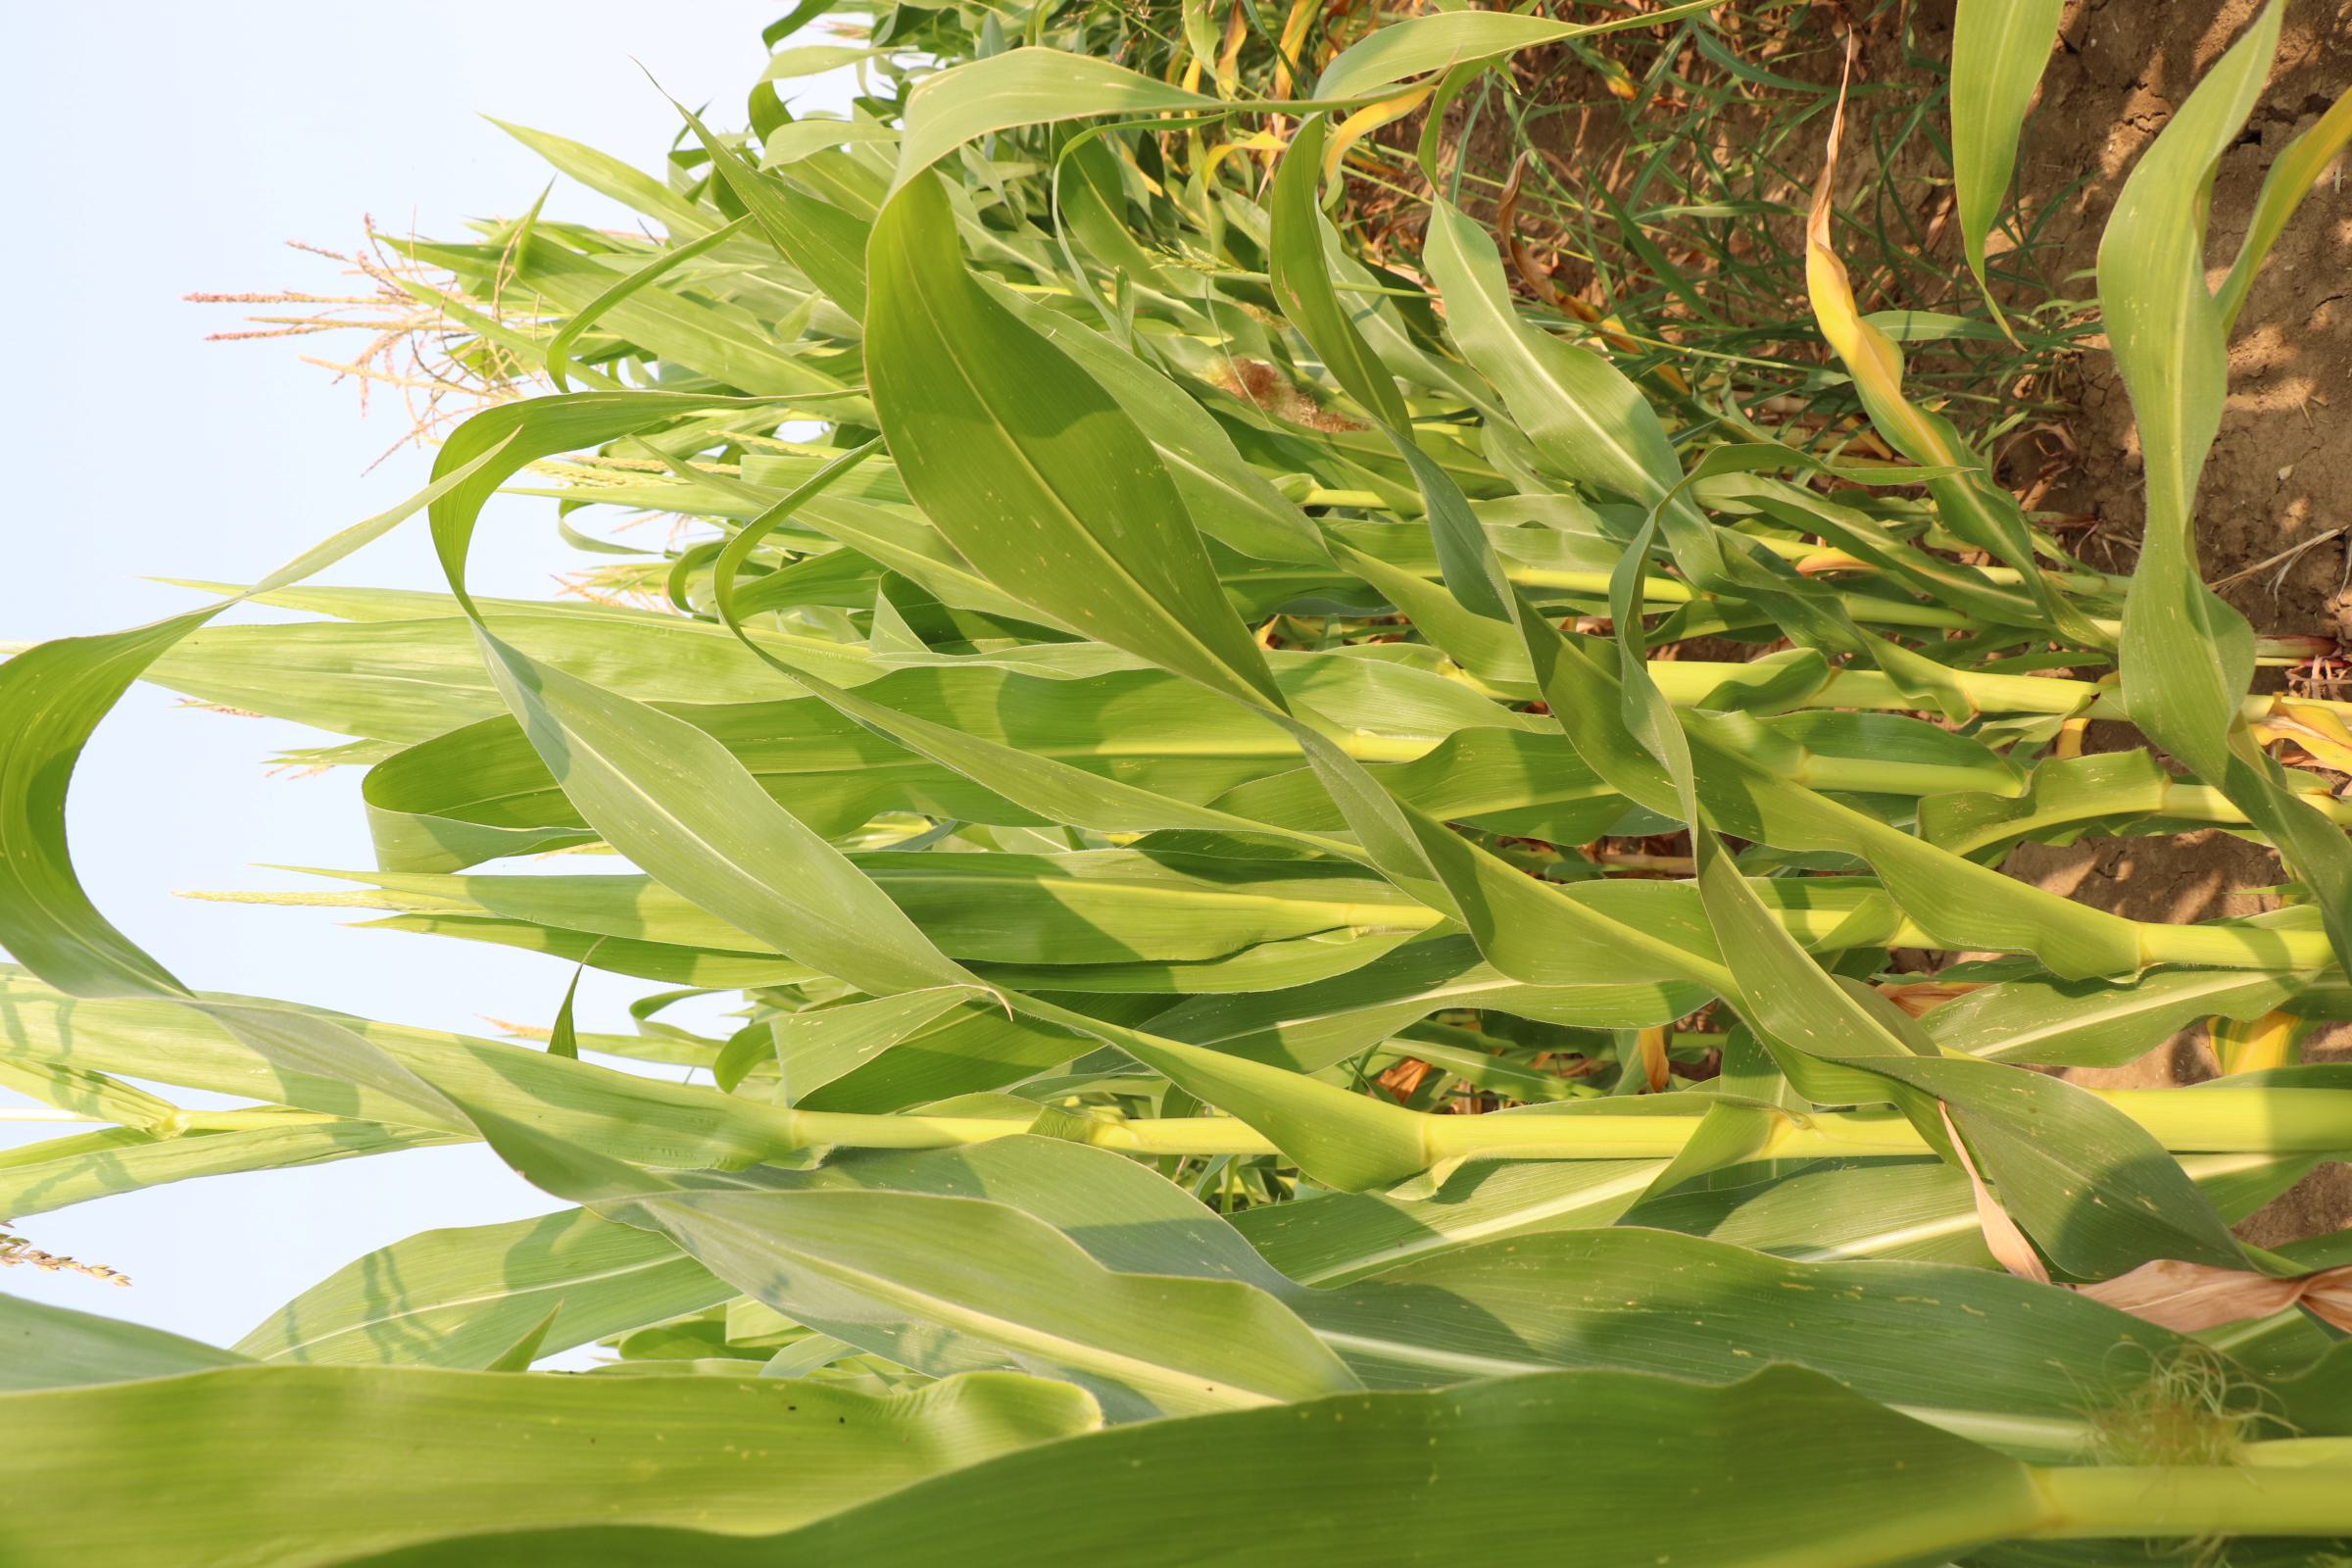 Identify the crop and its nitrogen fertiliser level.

maize, no added nitrogen
